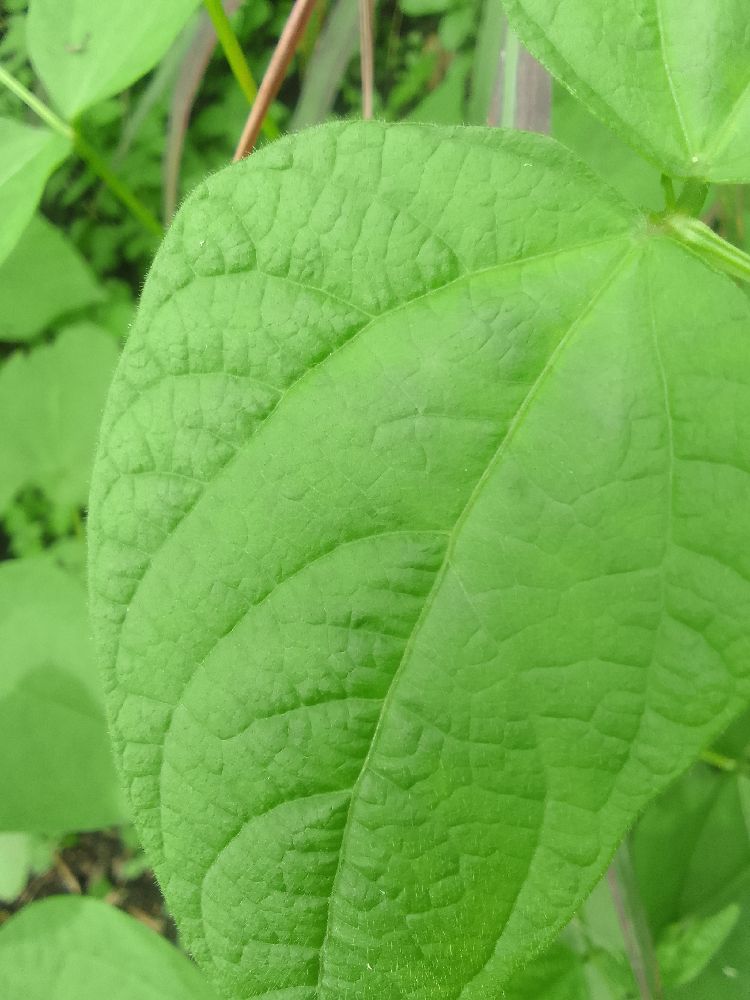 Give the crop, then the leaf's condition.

common bean, healthy
